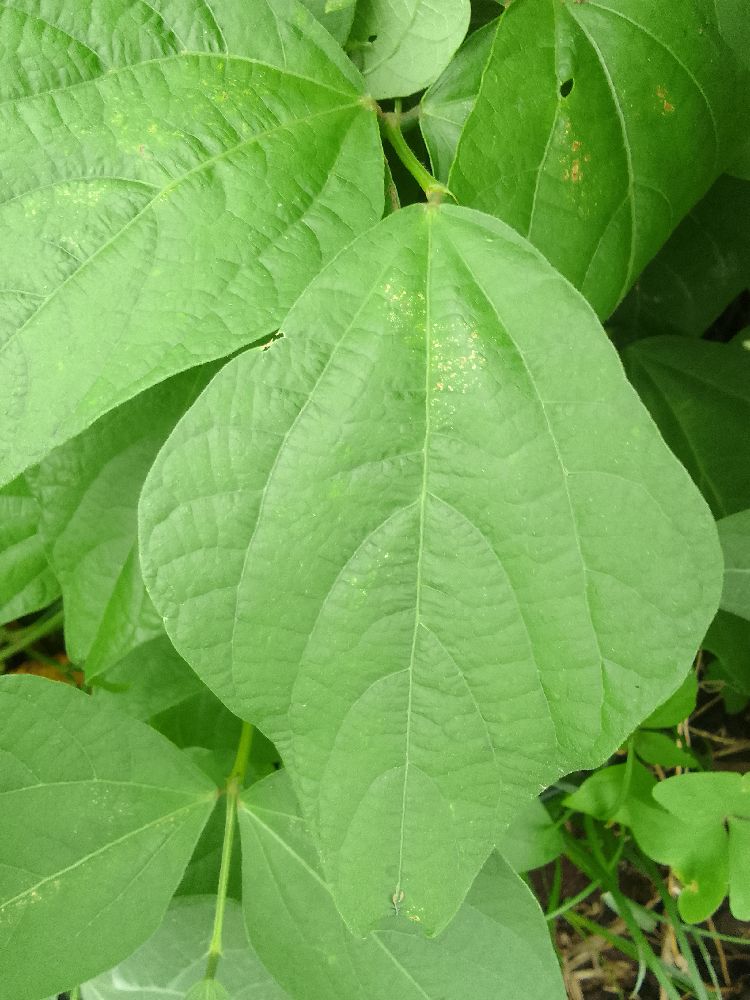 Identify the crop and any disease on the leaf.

common bean, healthy
